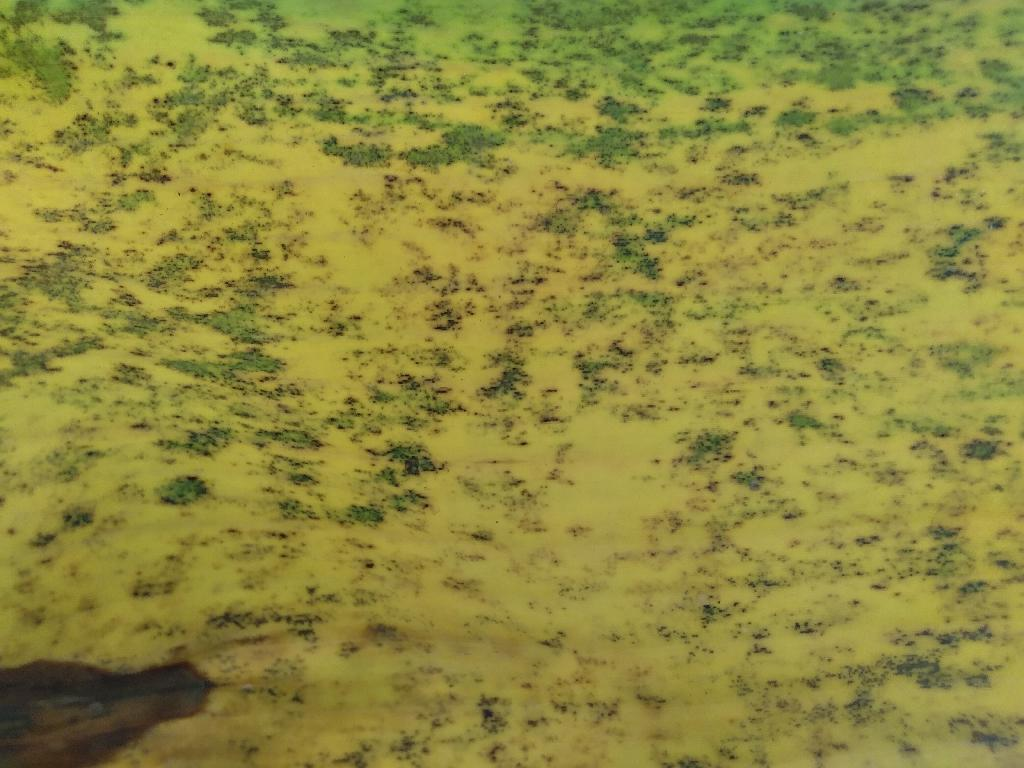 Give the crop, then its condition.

banana, black sigatoka
